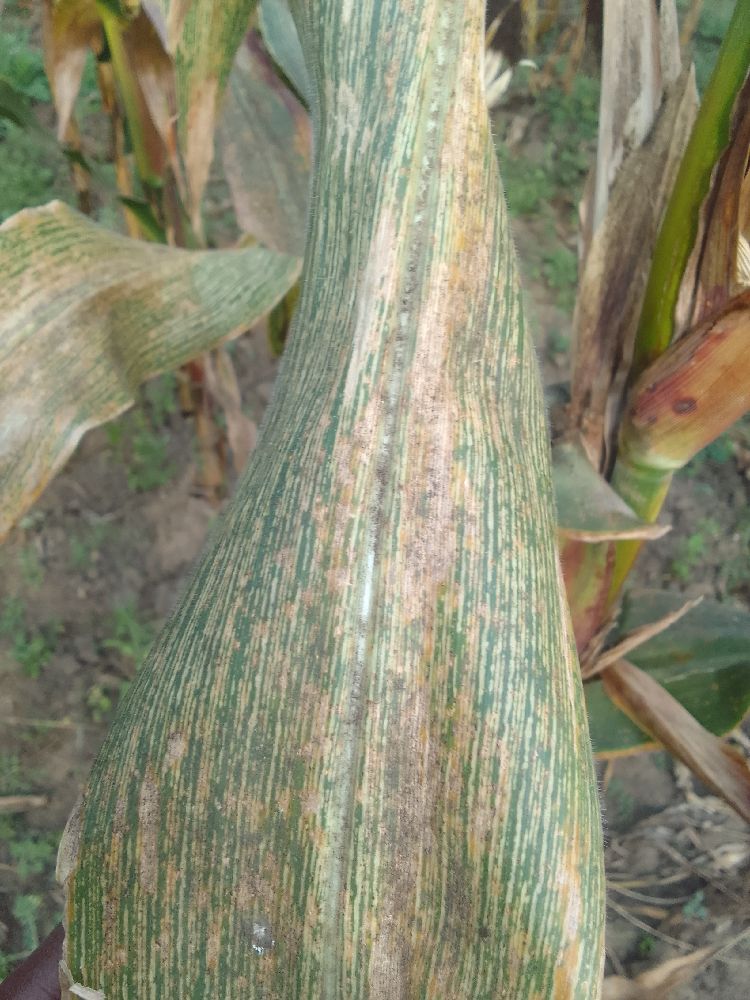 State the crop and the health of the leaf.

maize, maize streak virus
